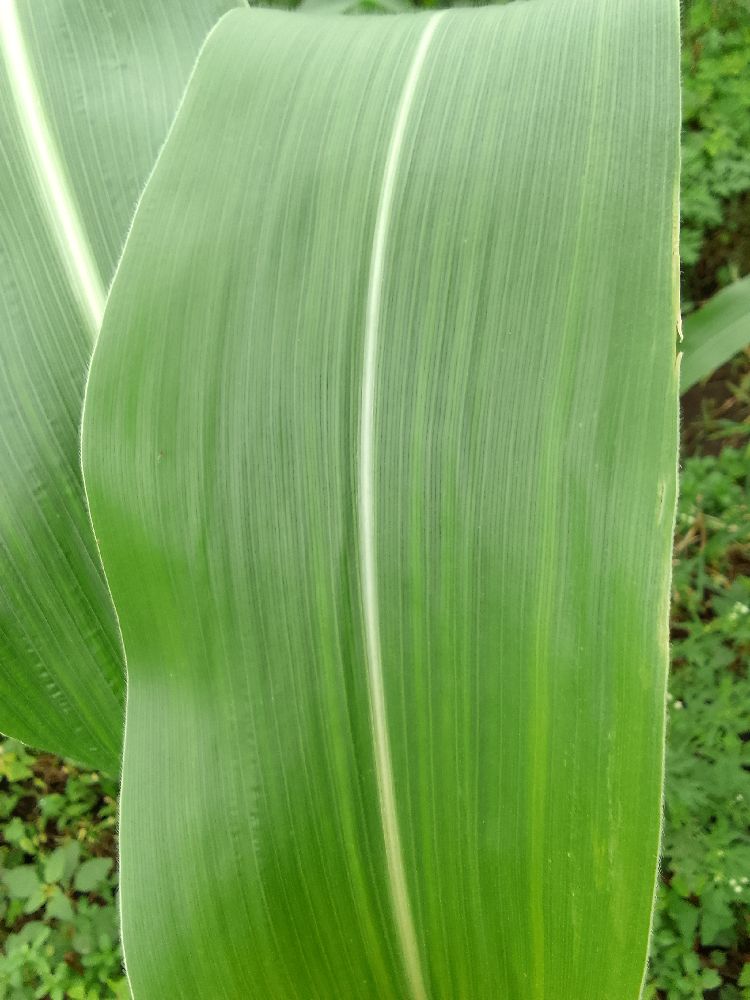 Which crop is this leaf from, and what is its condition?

maize, healthy
